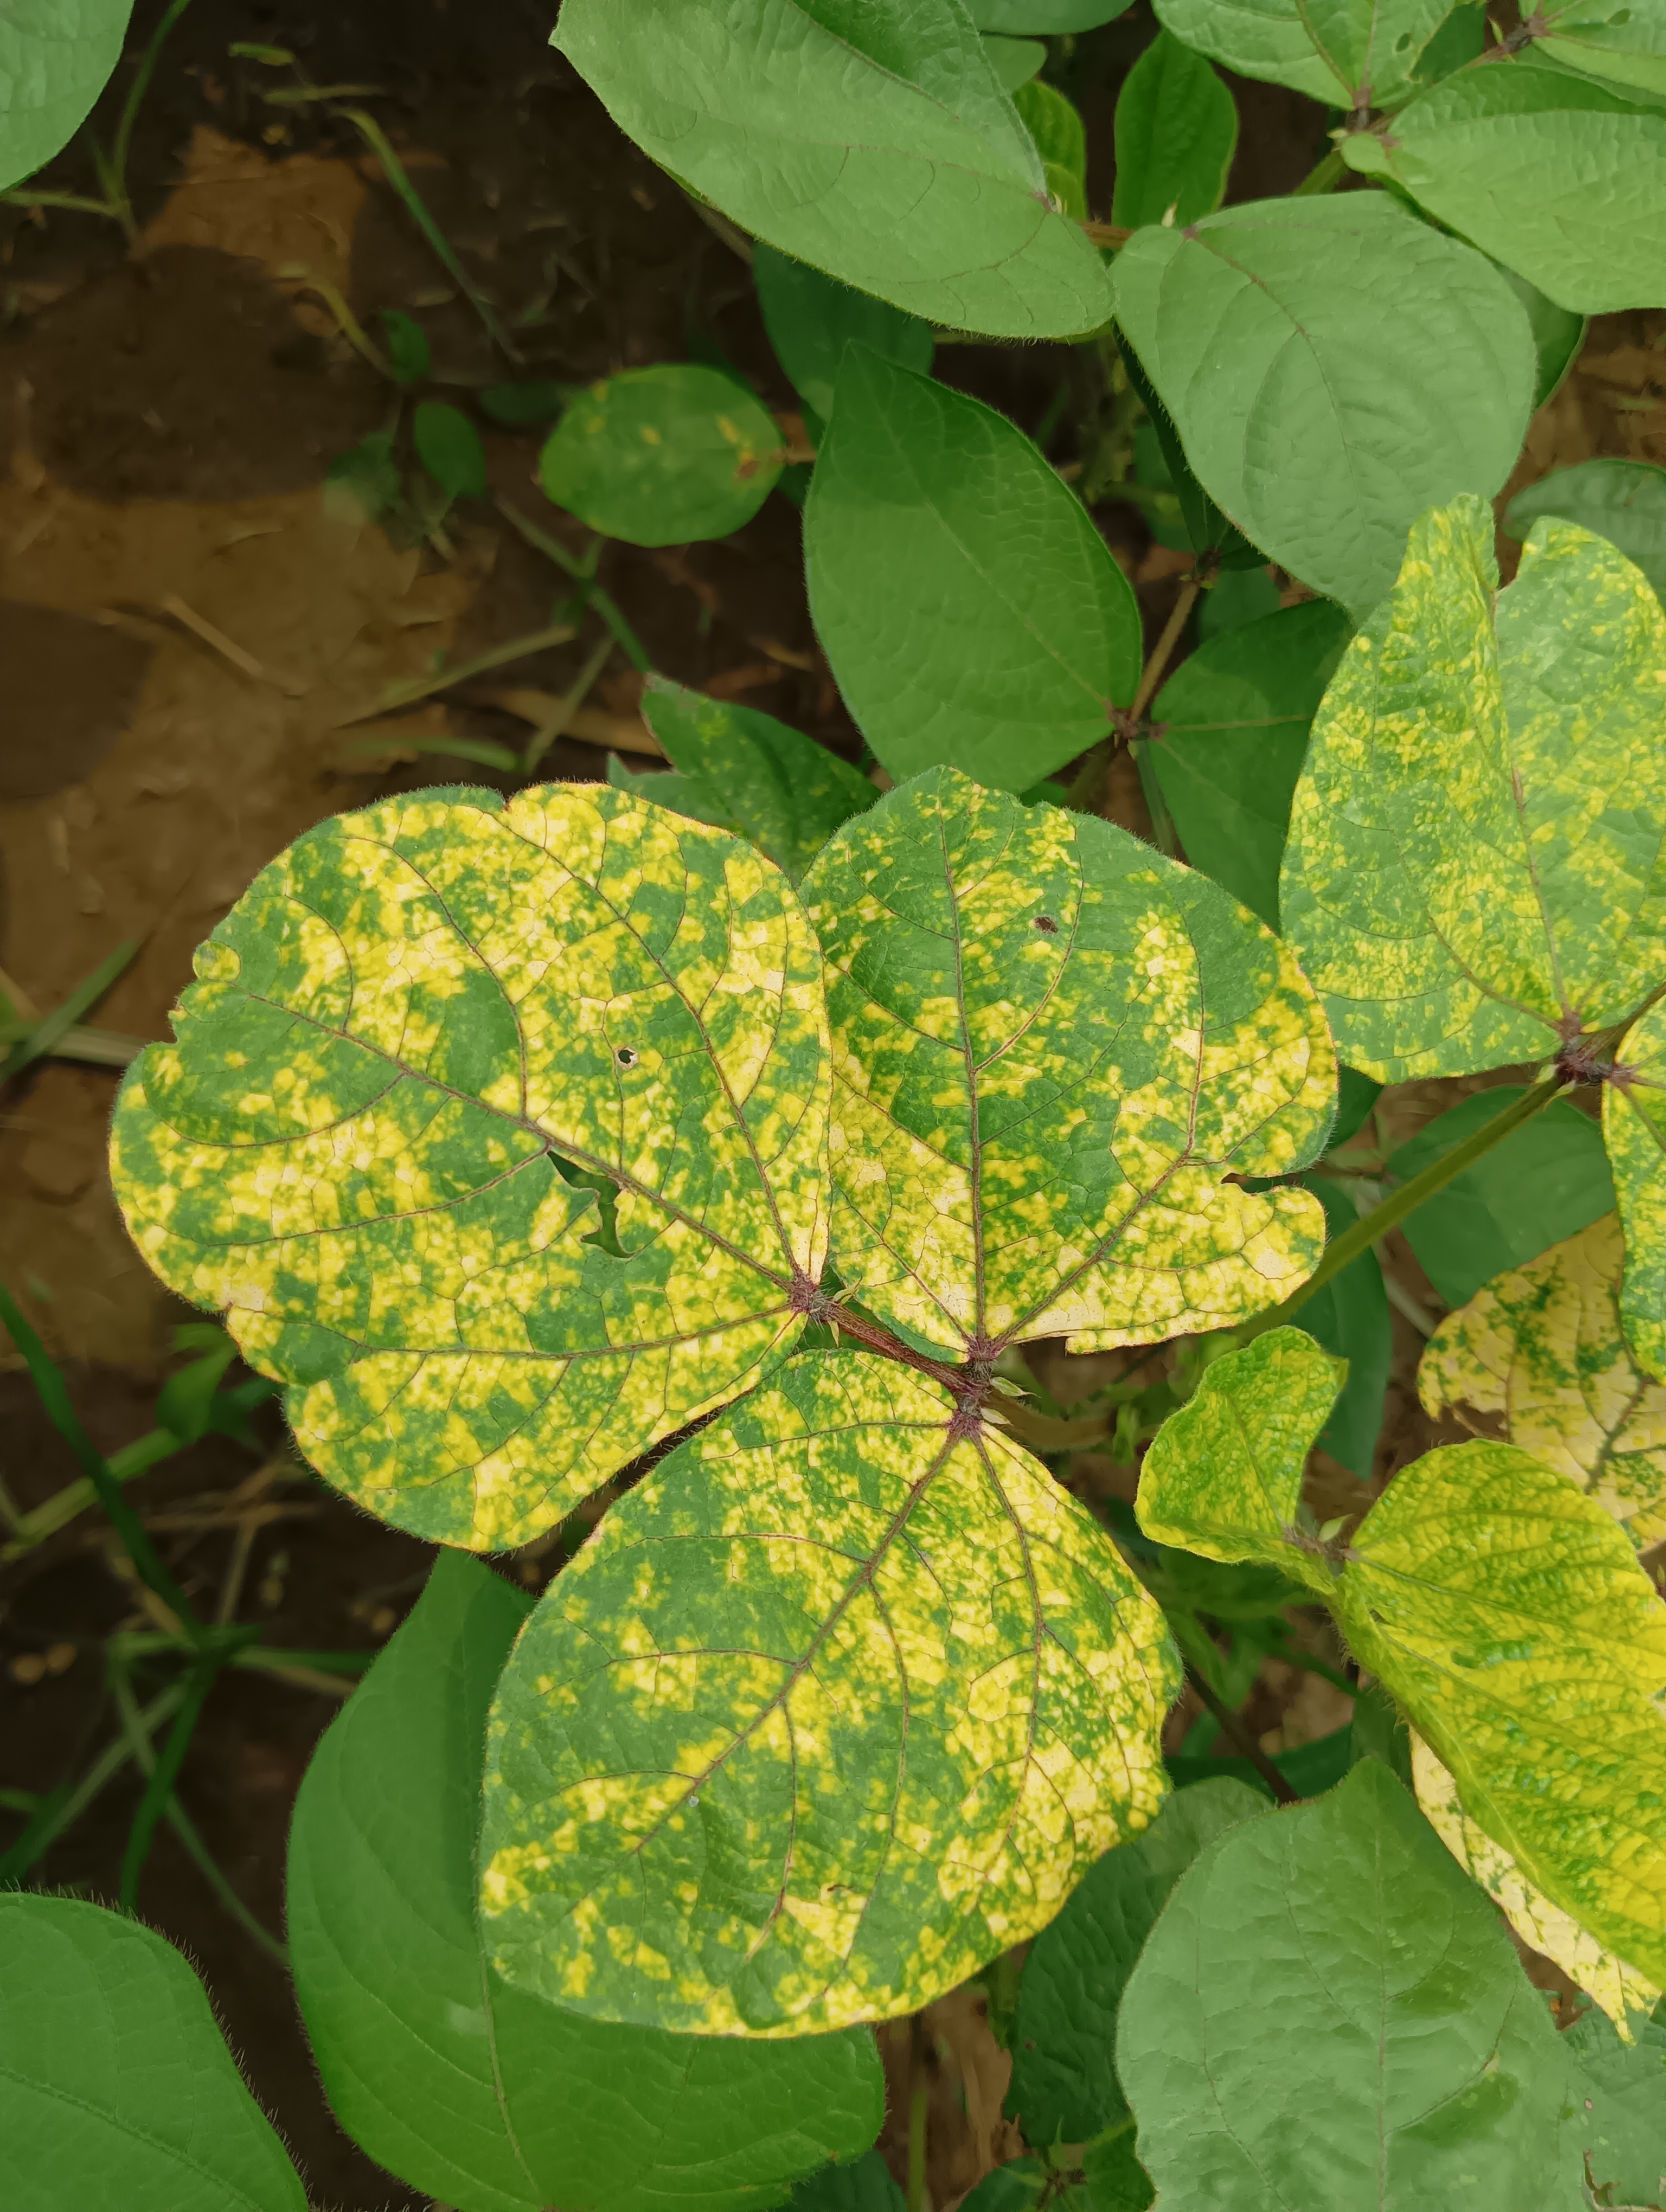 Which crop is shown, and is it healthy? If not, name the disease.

mungbean, yellow mosaic
